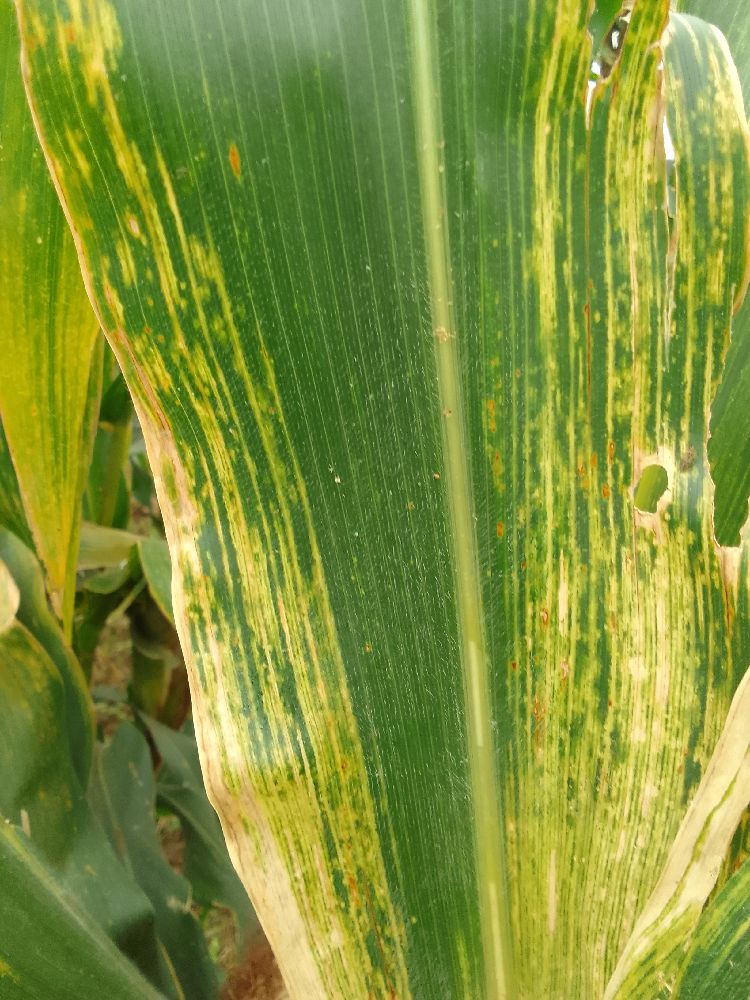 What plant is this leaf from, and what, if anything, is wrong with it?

maize, maize lethal necrosis
